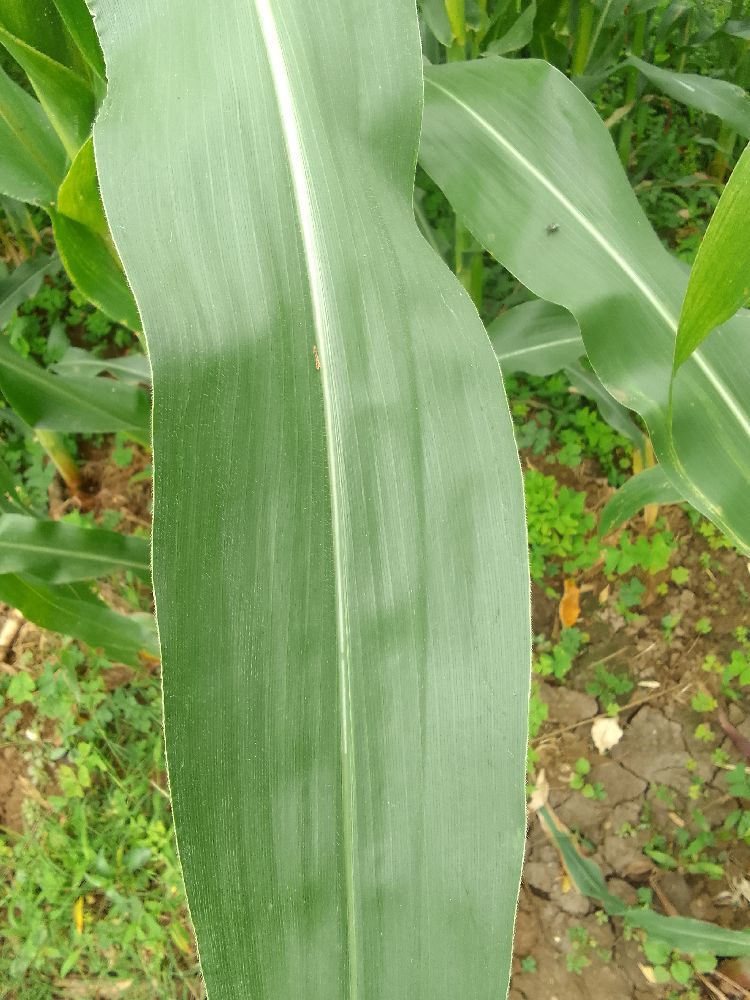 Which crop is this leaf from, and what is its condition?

maize, healthy
